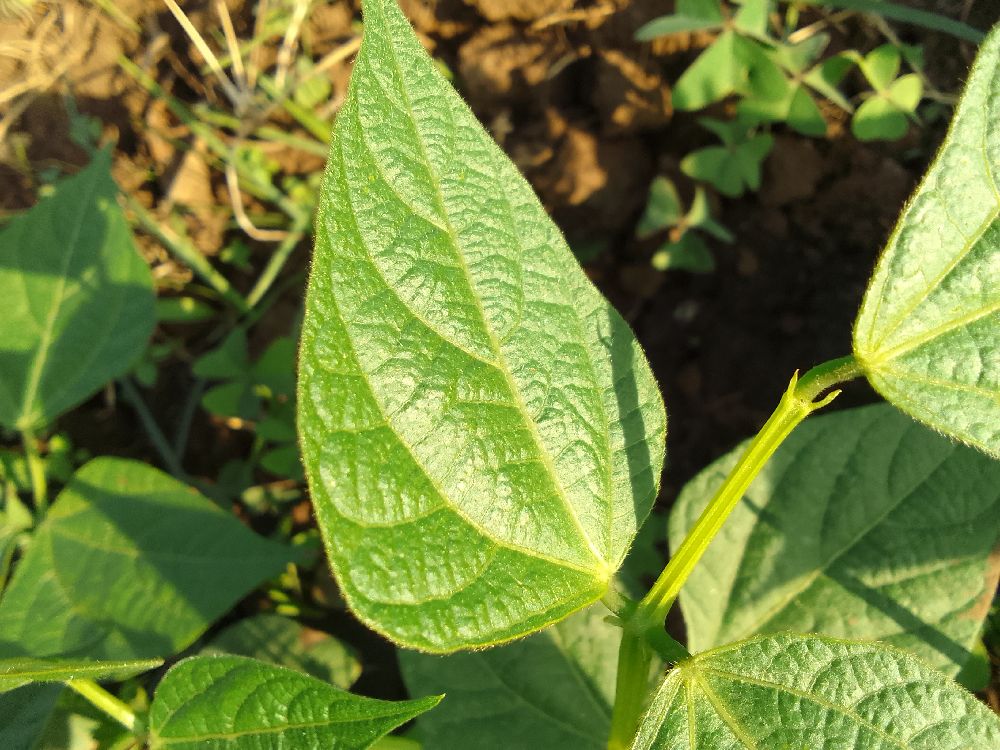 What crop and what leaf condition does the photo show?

common bean, healthy
